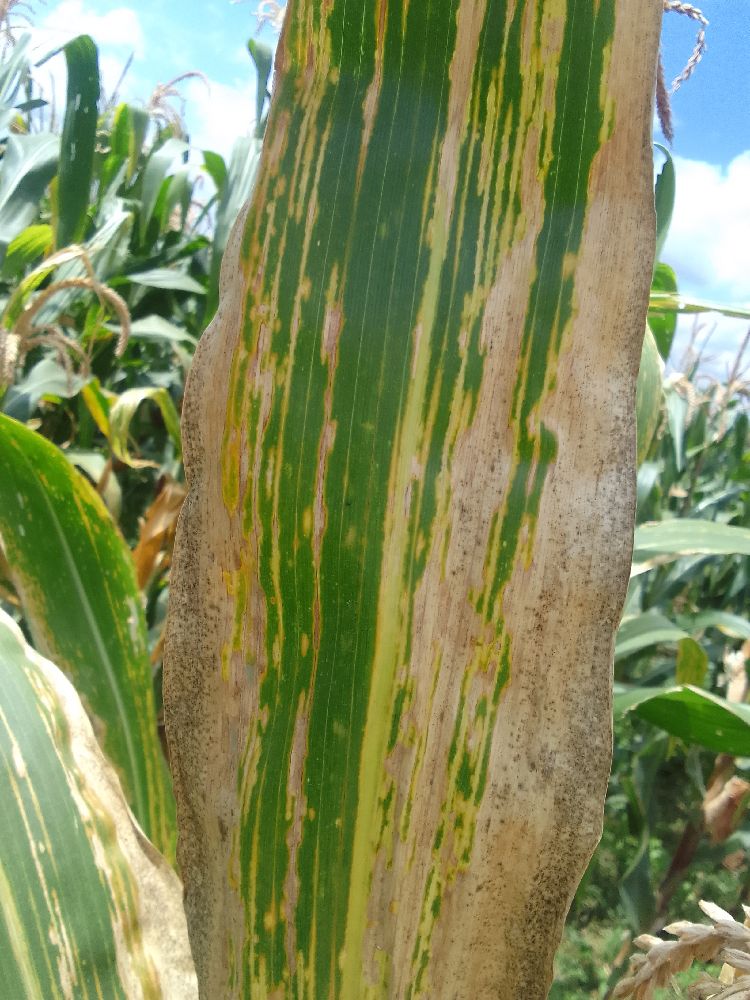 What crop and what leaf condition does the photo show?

maize, maize lethal necrosis
